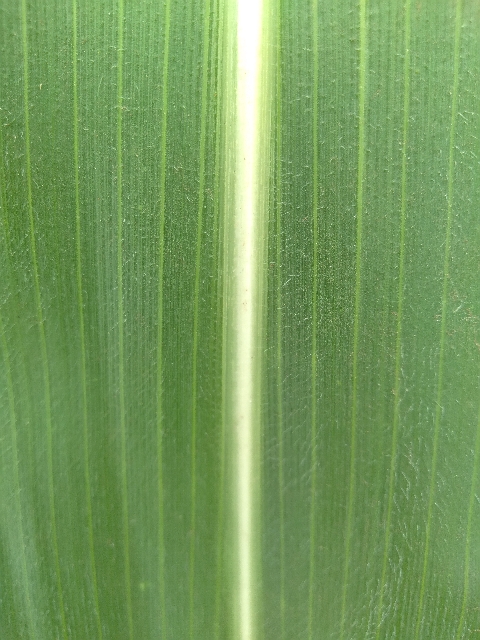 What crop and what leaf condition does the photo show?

maize, healthy
